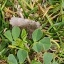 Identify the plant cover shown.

unstructured weed
